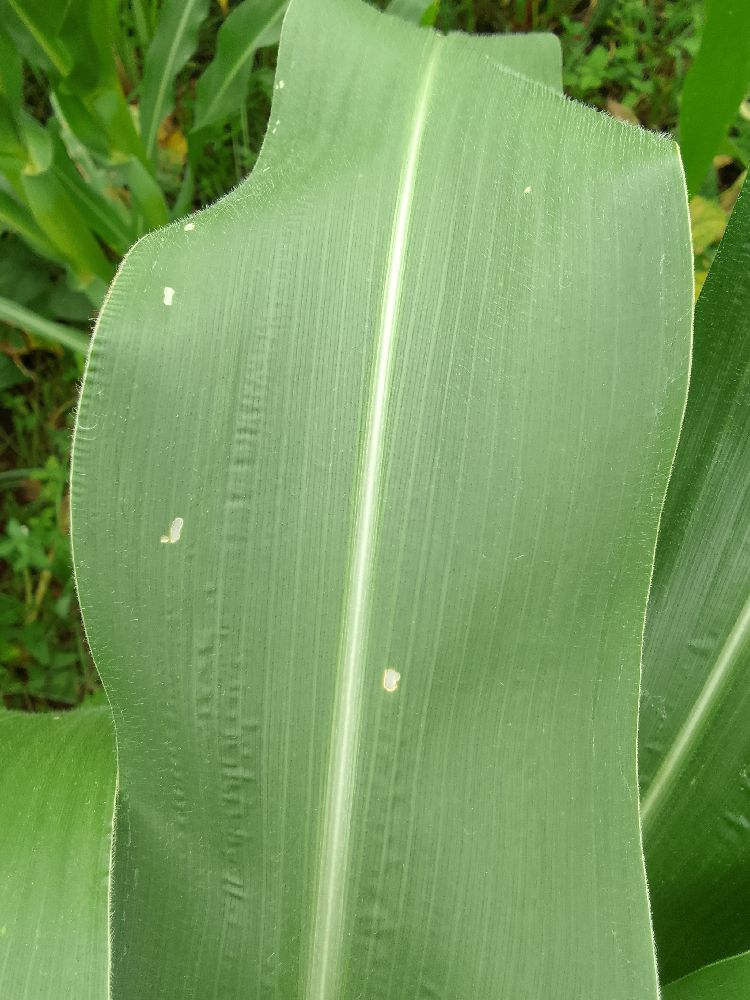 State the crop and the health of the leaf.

maize, healthy
